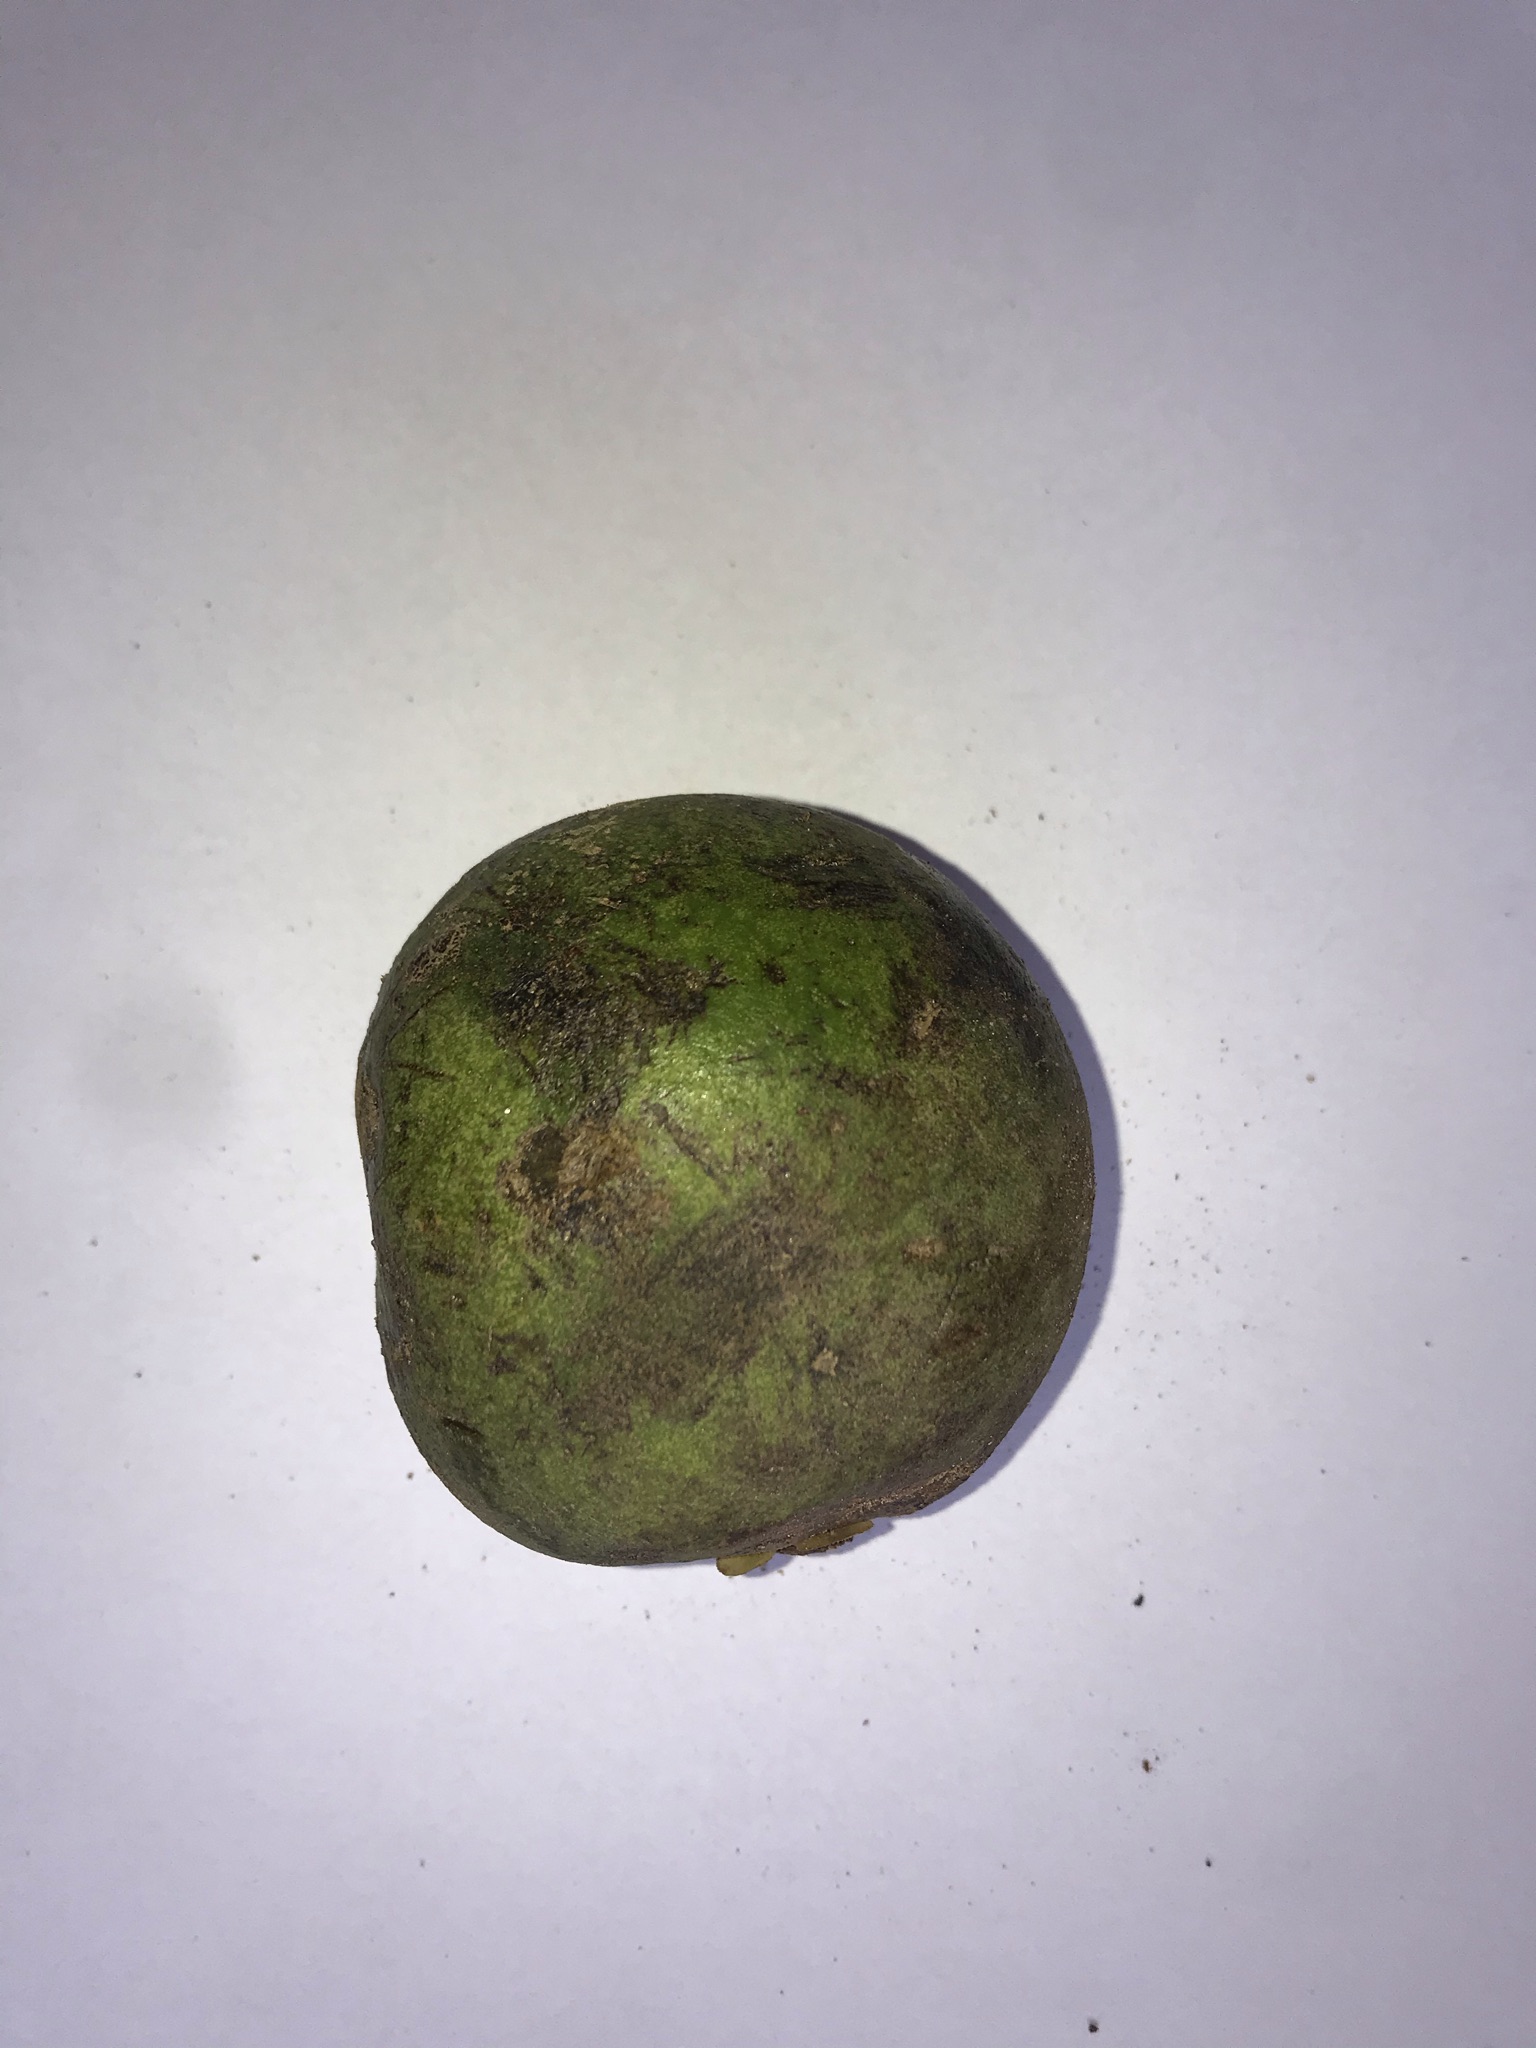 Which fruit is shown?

pequi
